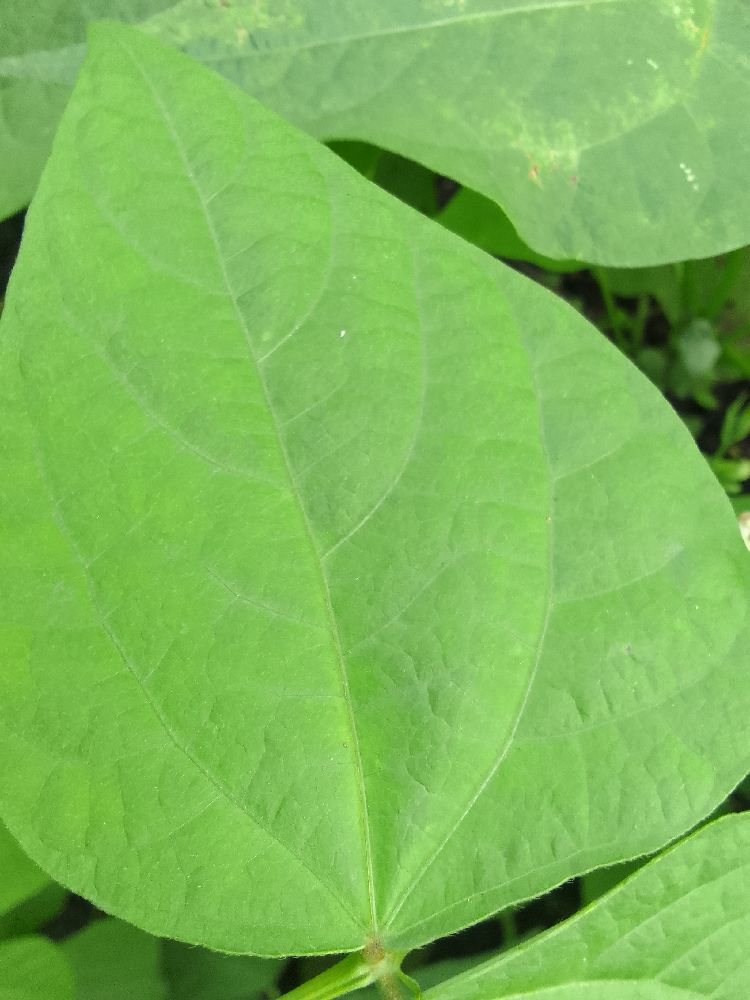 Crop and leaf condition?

common bean, healthy
